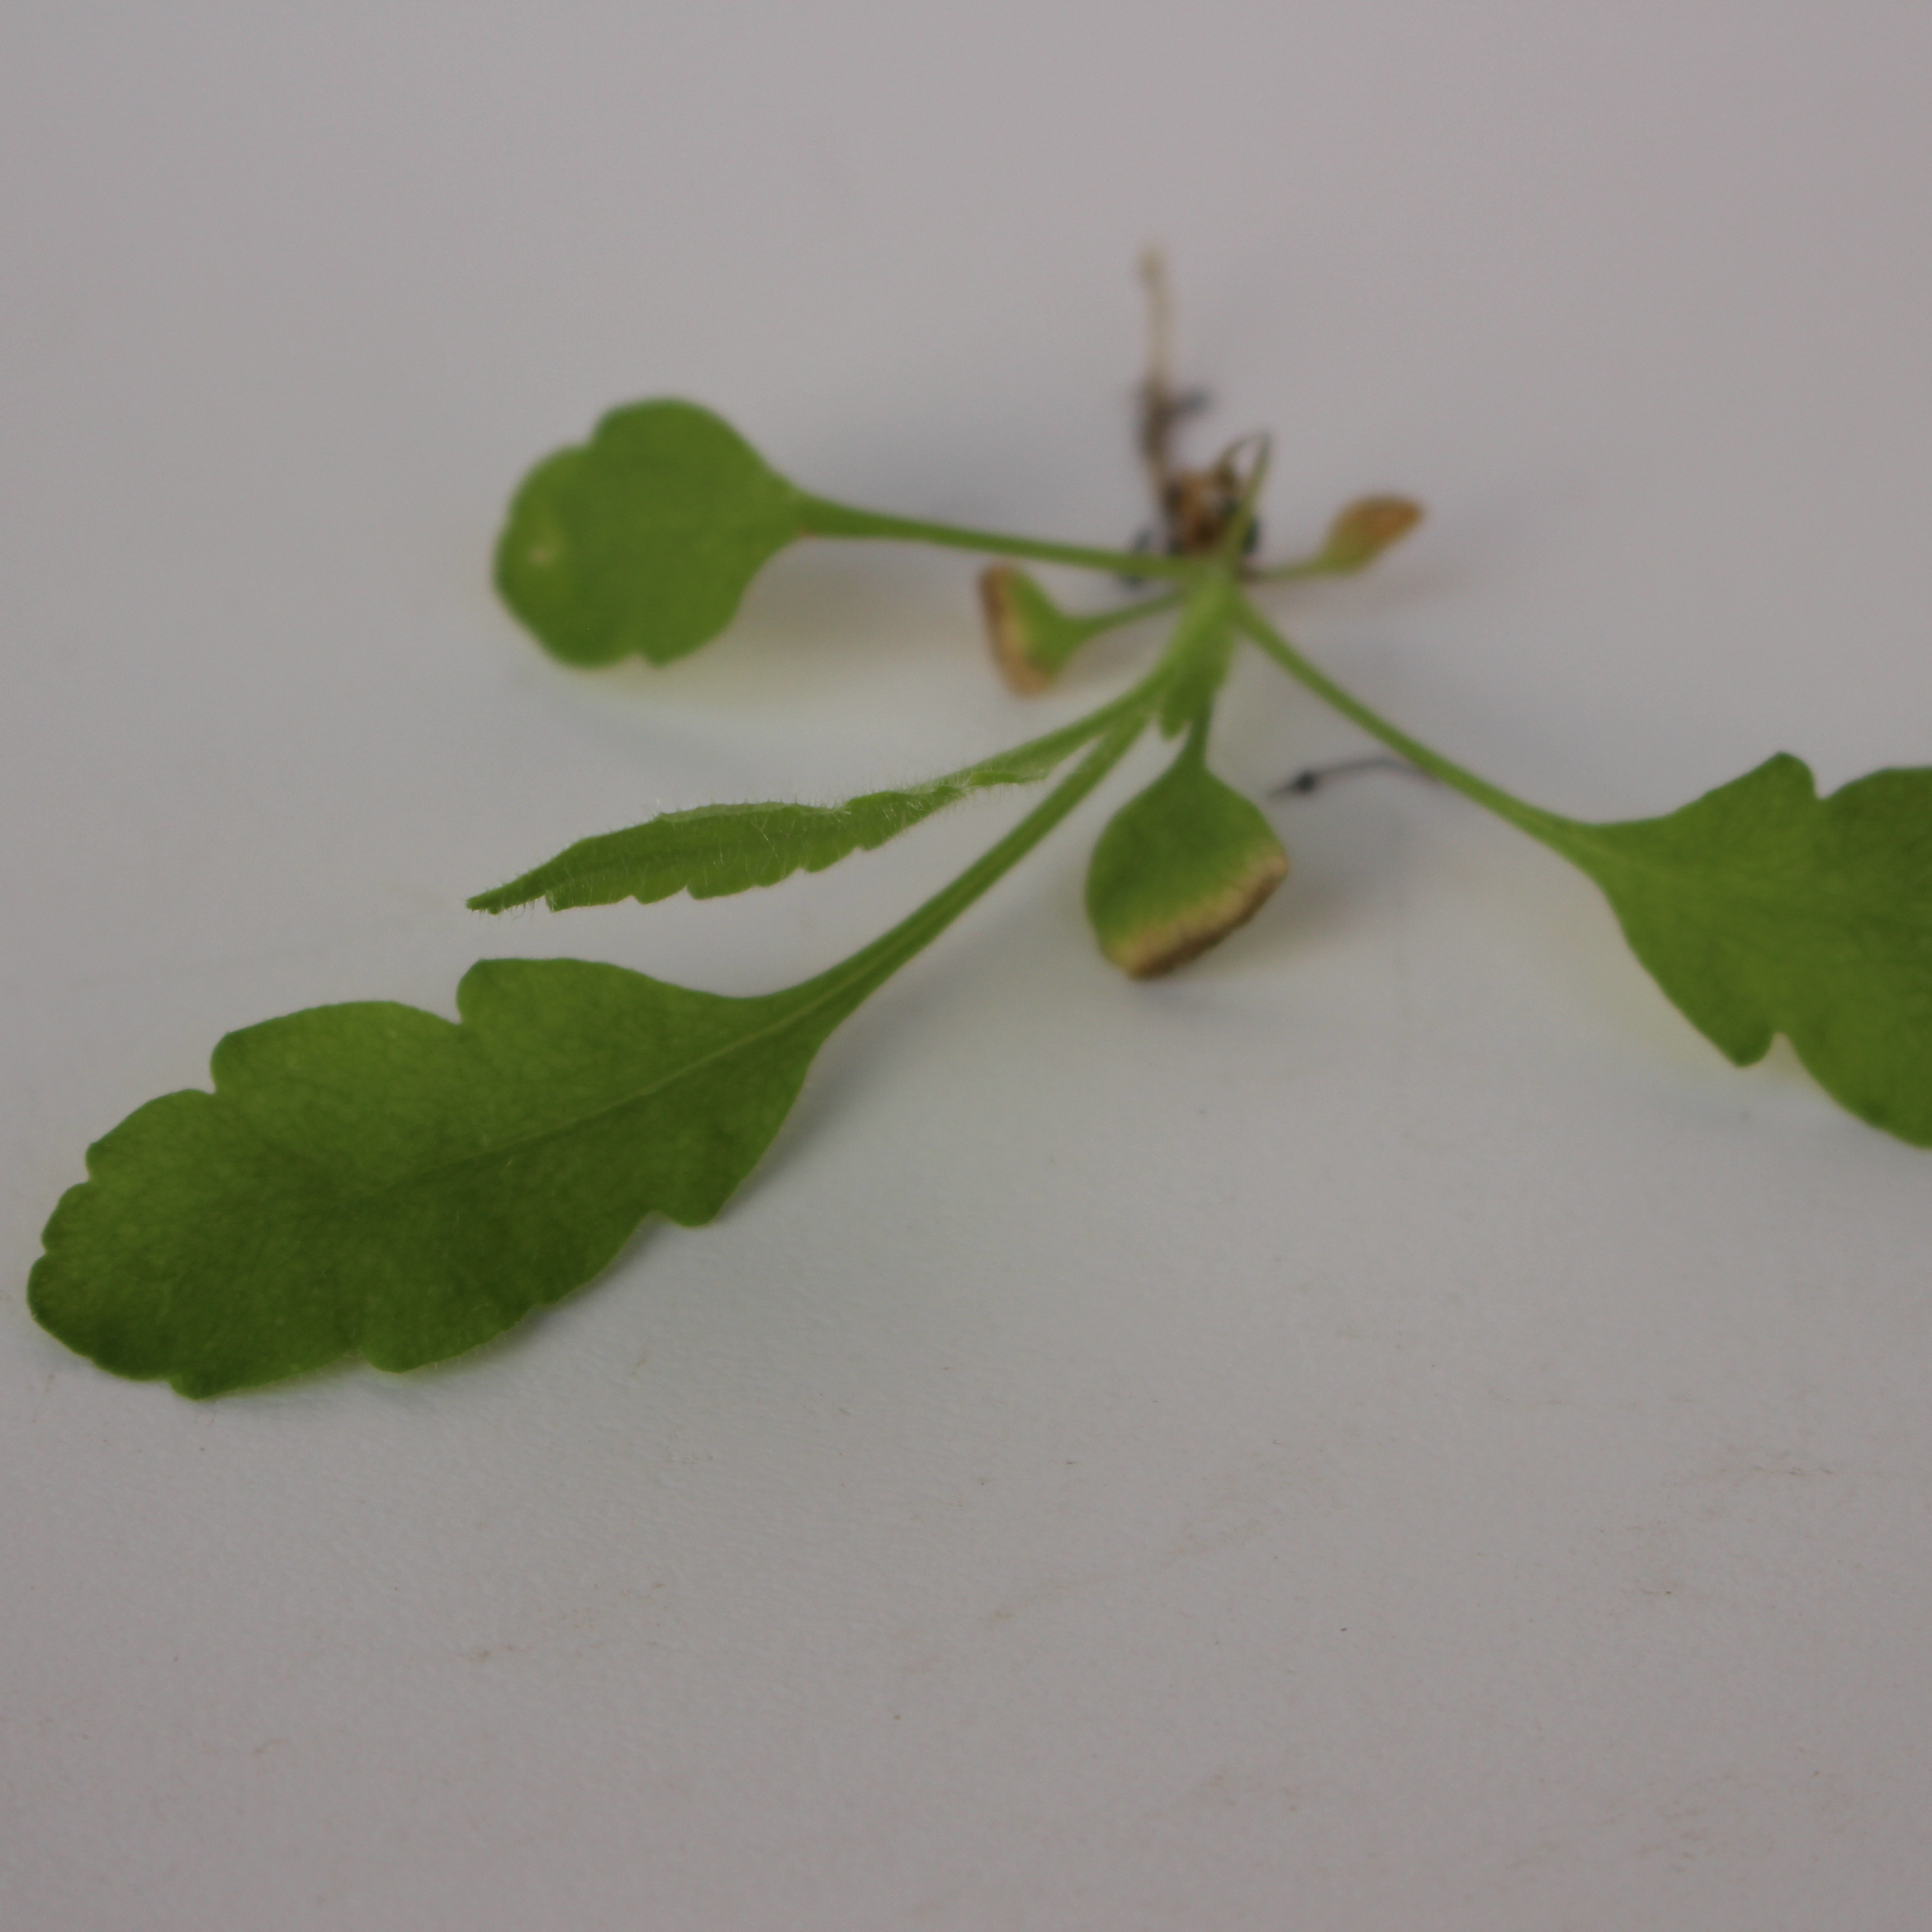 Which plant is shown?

Papaver rhoeas
